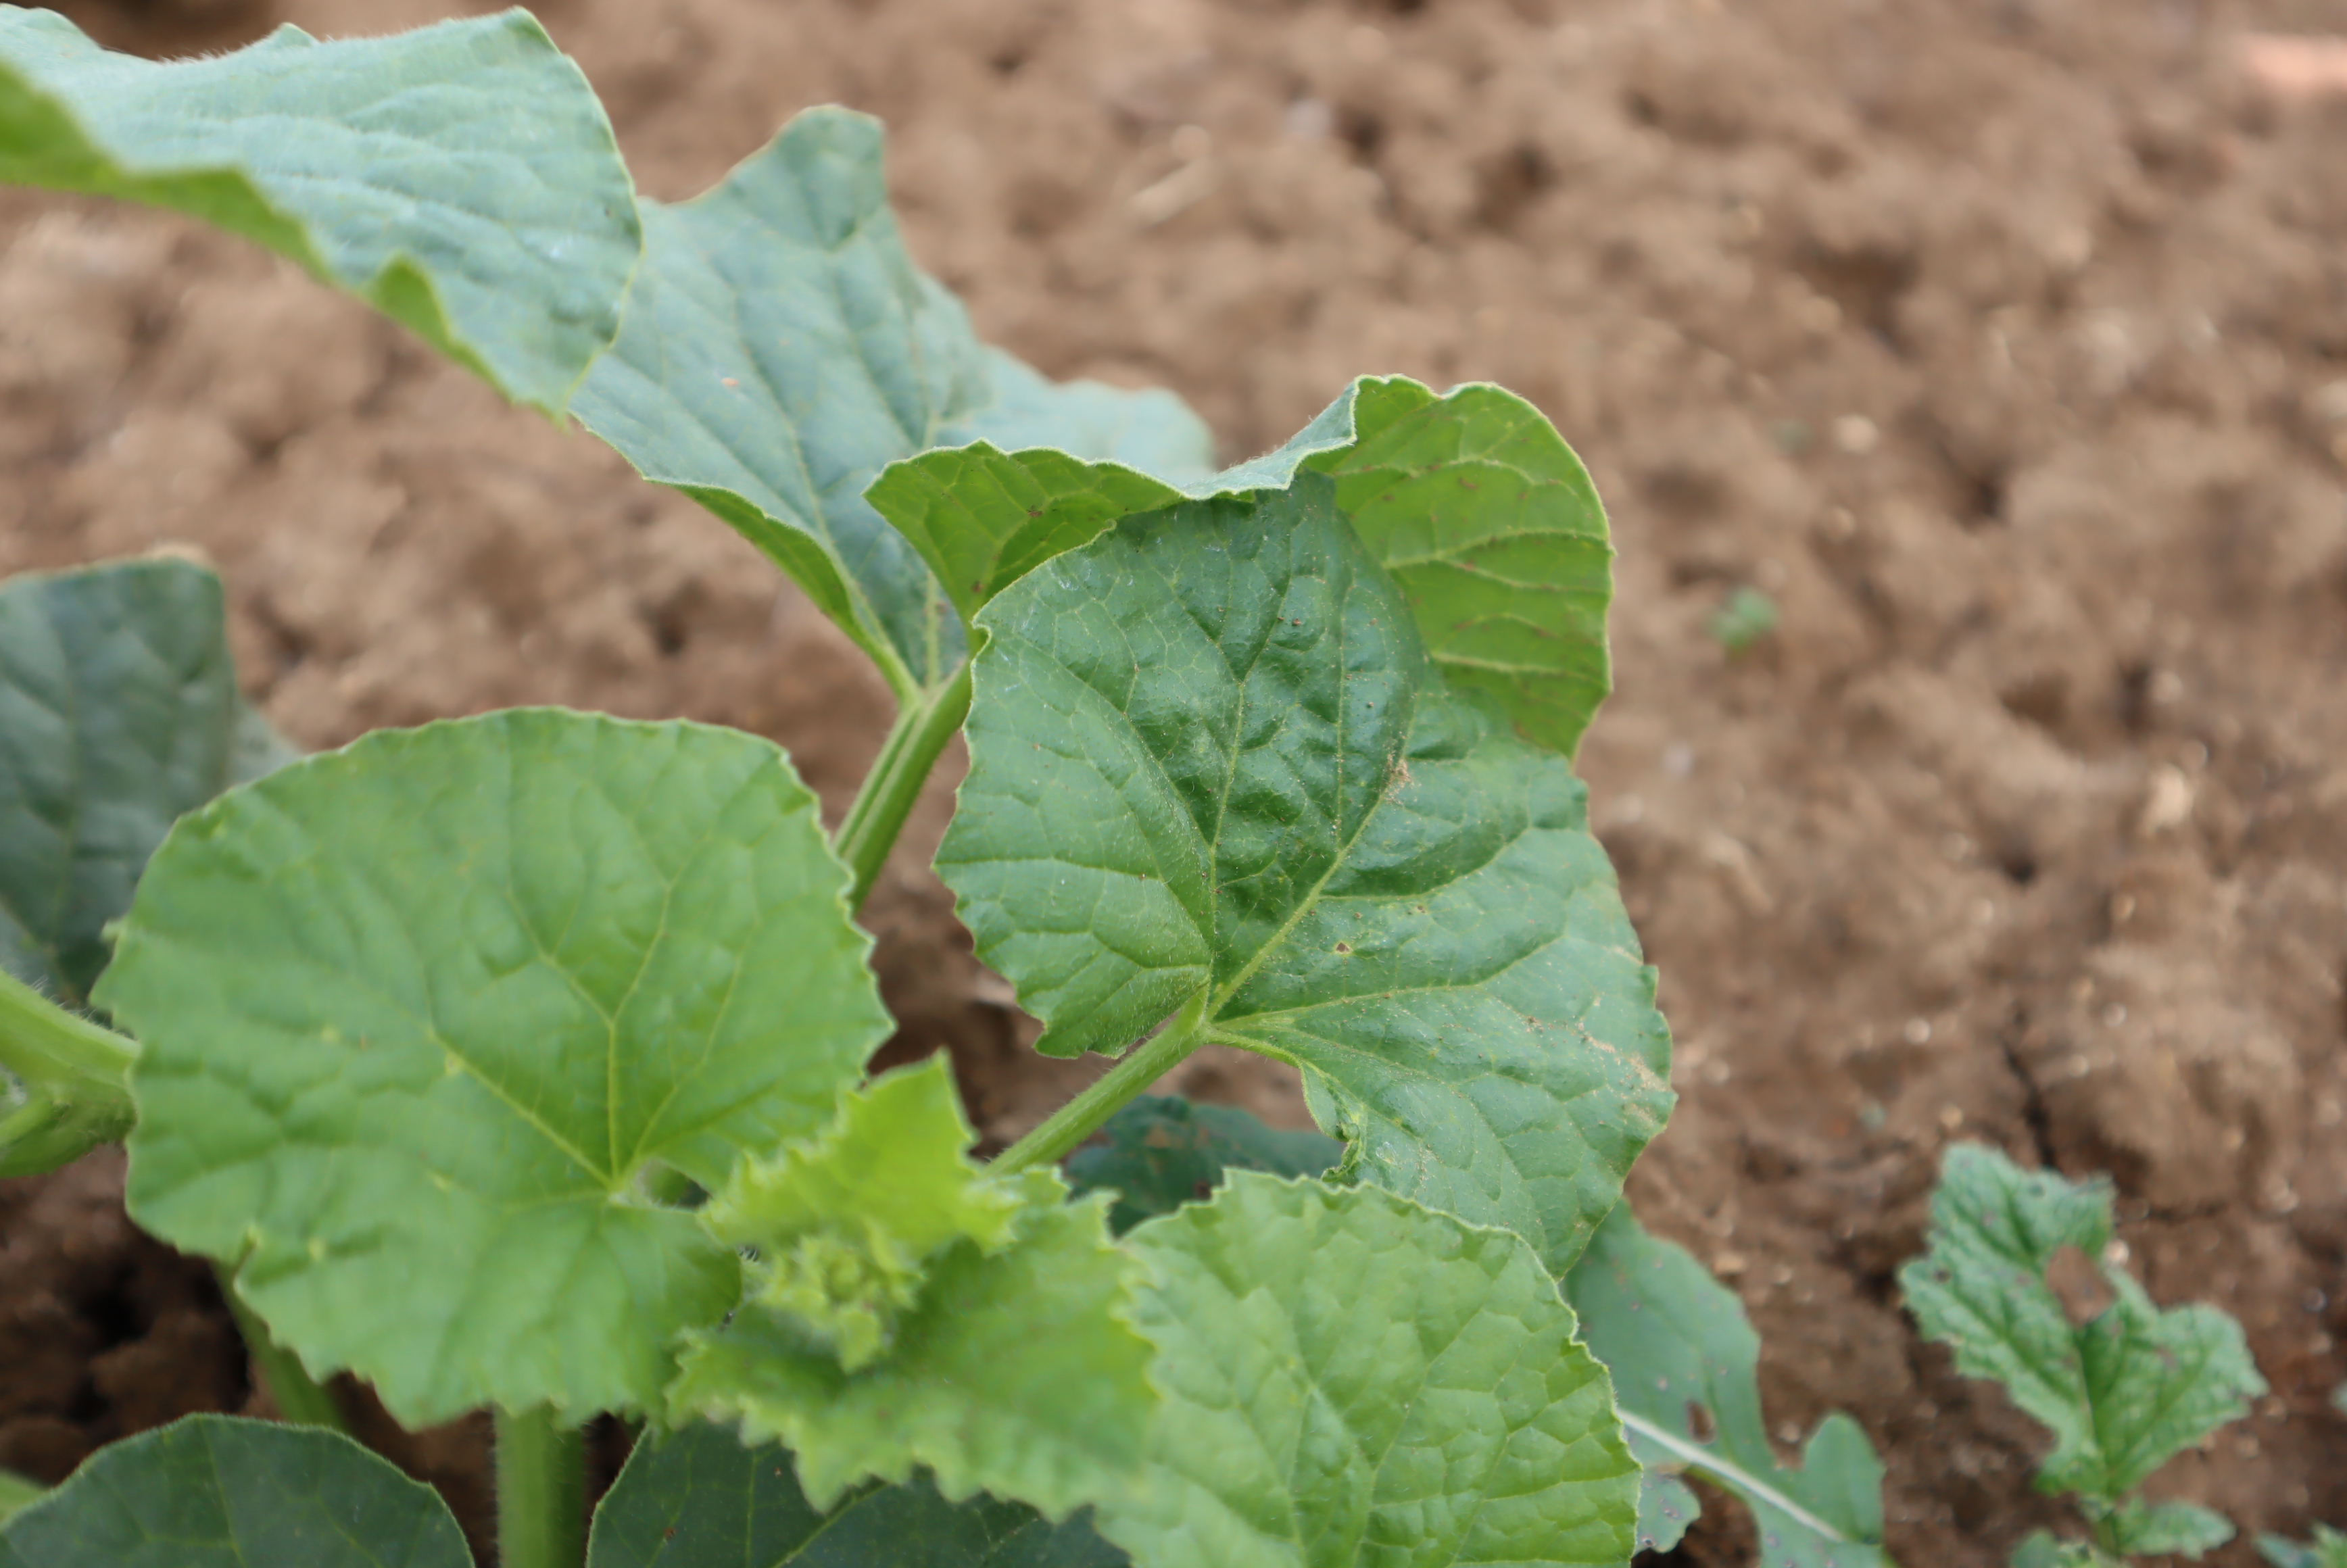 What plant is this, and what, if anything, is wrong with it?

melon, healthy
